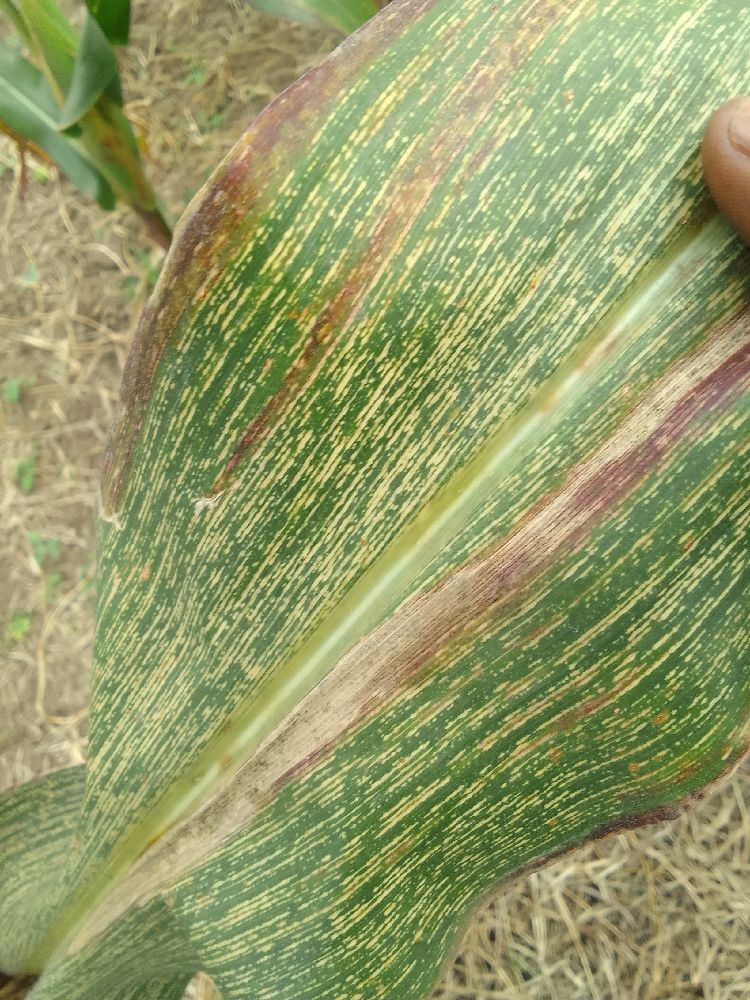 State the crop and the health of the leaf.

maize, maize streak virus
